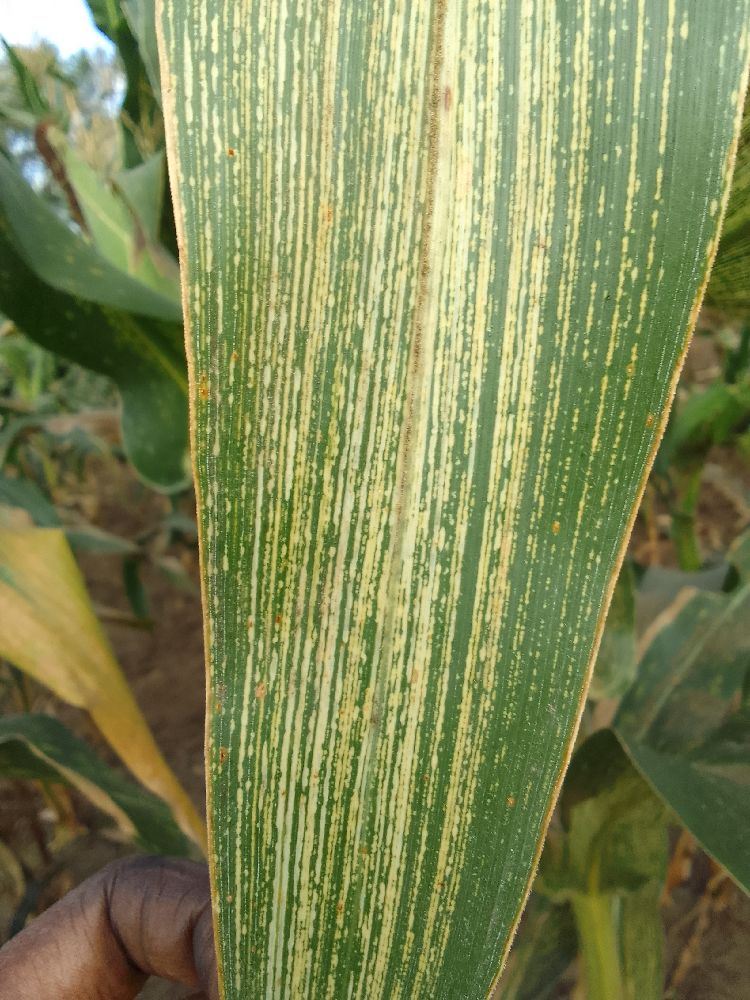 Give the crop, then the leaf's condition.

maize, maize streak virus
